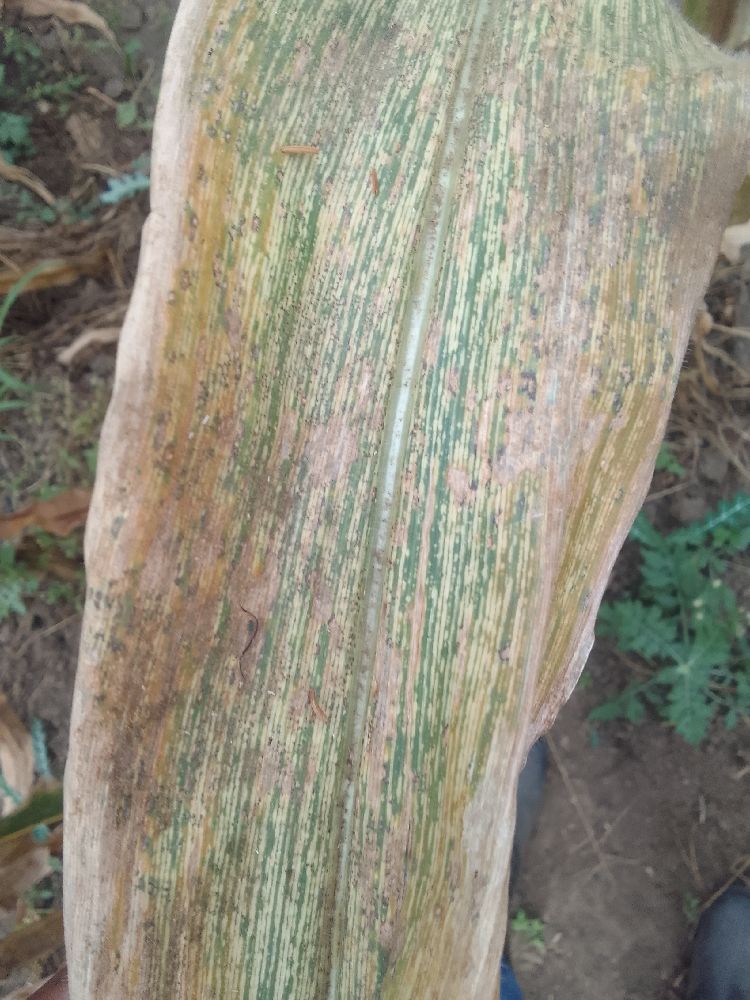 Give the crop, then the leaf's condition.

maize, maize streak virus
